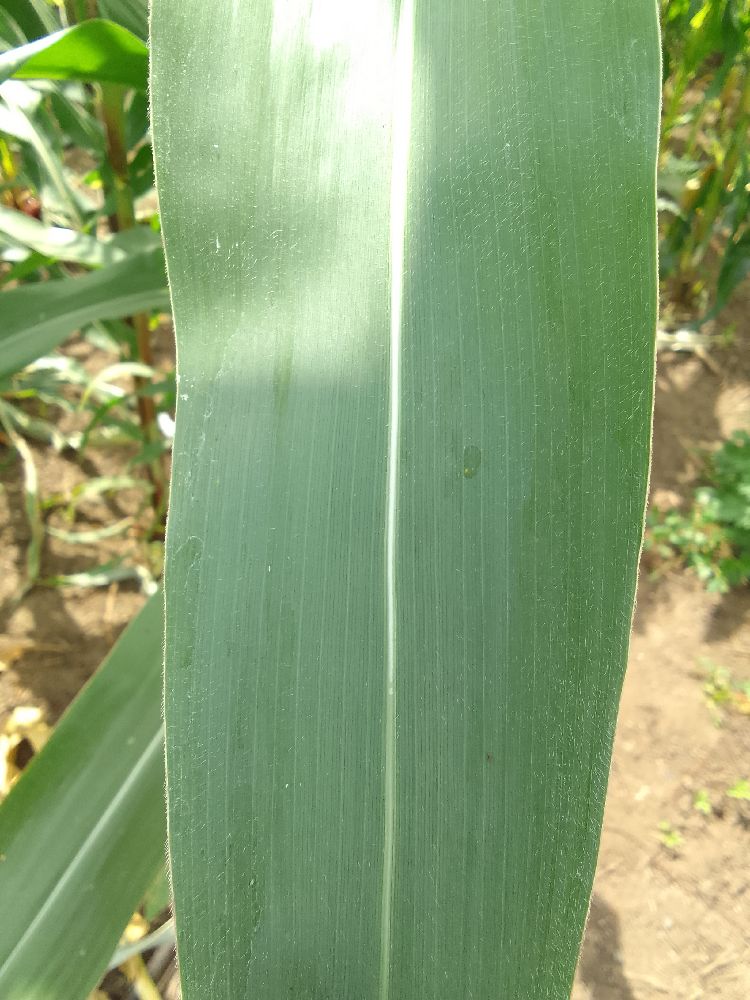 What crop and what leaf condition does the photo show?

maize, healthy
